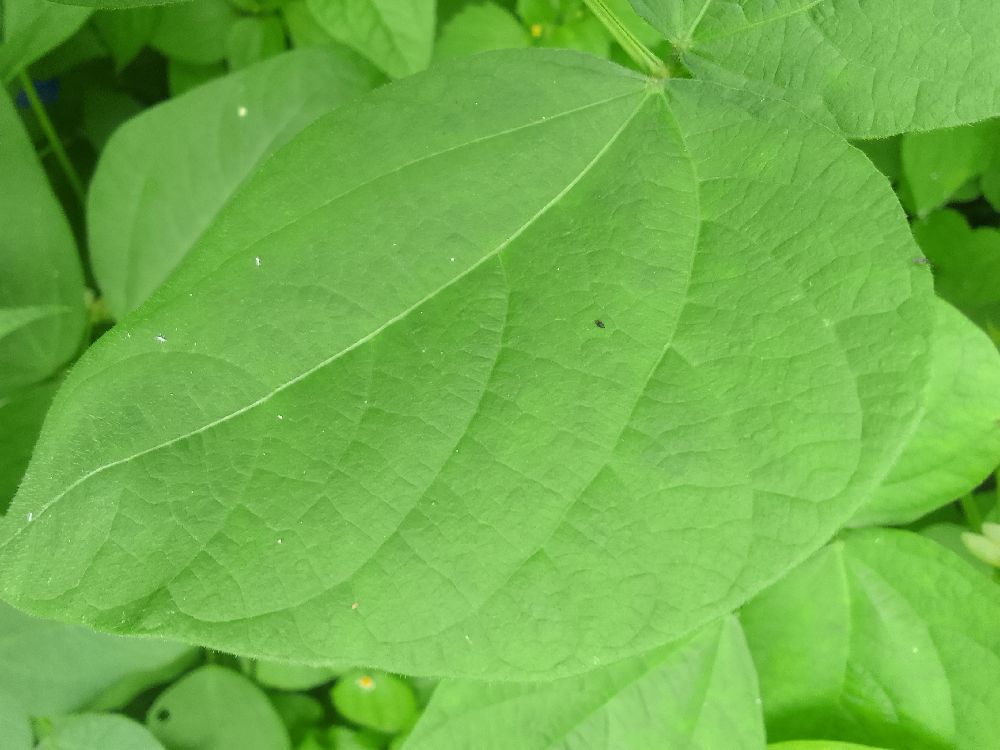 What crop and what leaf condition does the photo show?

common bean, healthy
